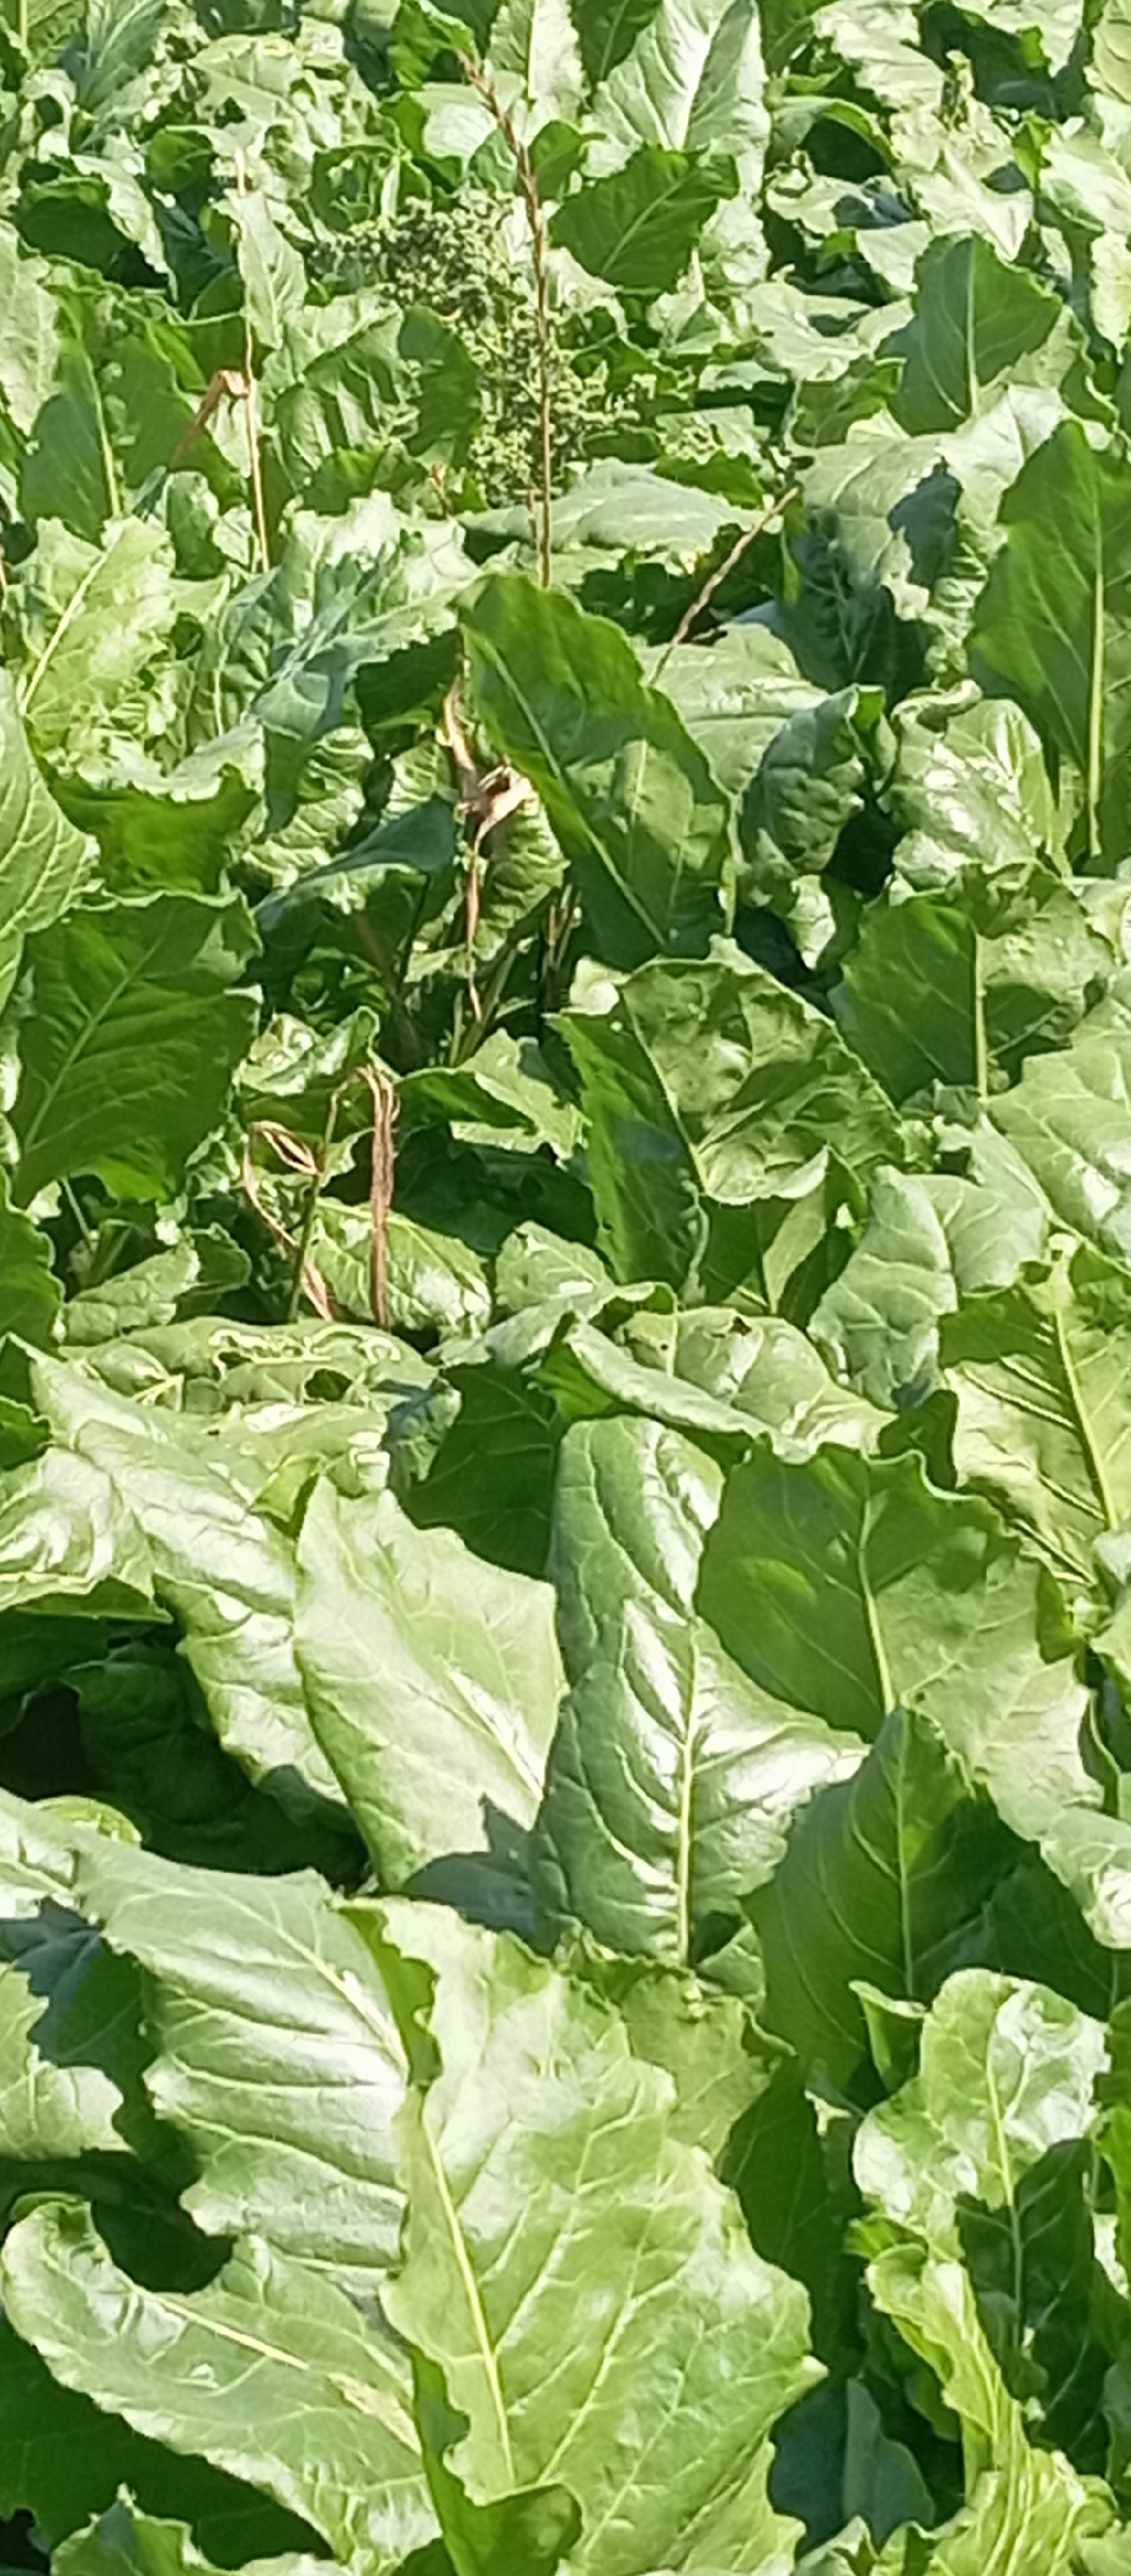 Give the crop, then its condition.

beet, unaffected
